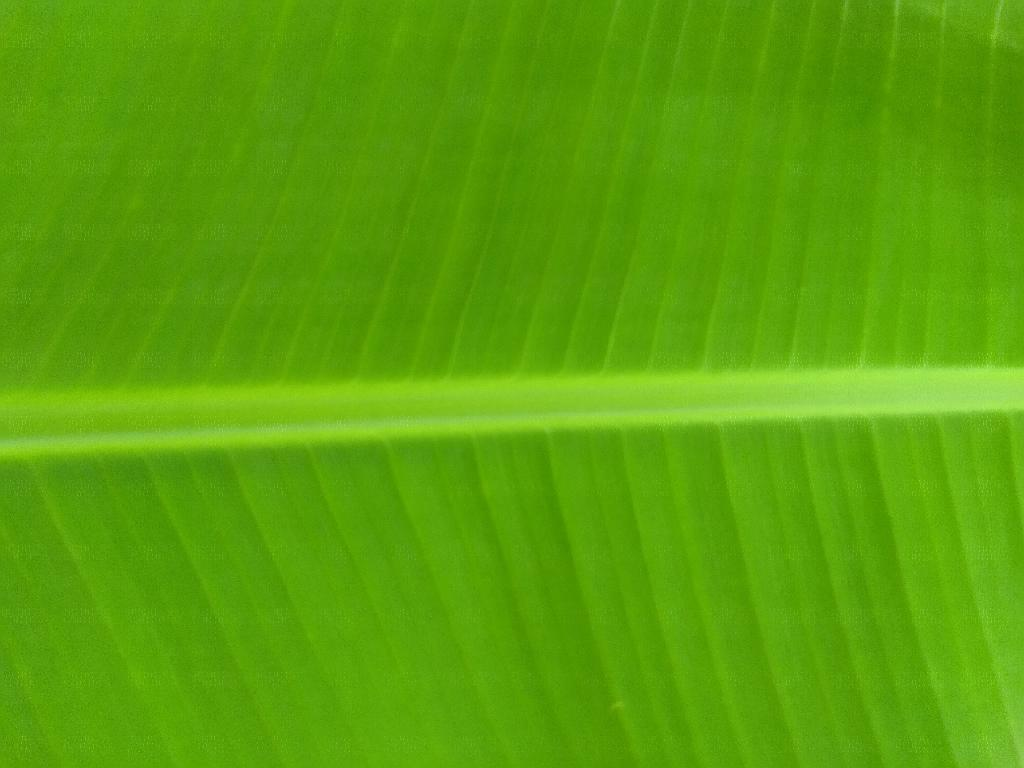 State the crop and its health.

banana, healthy
